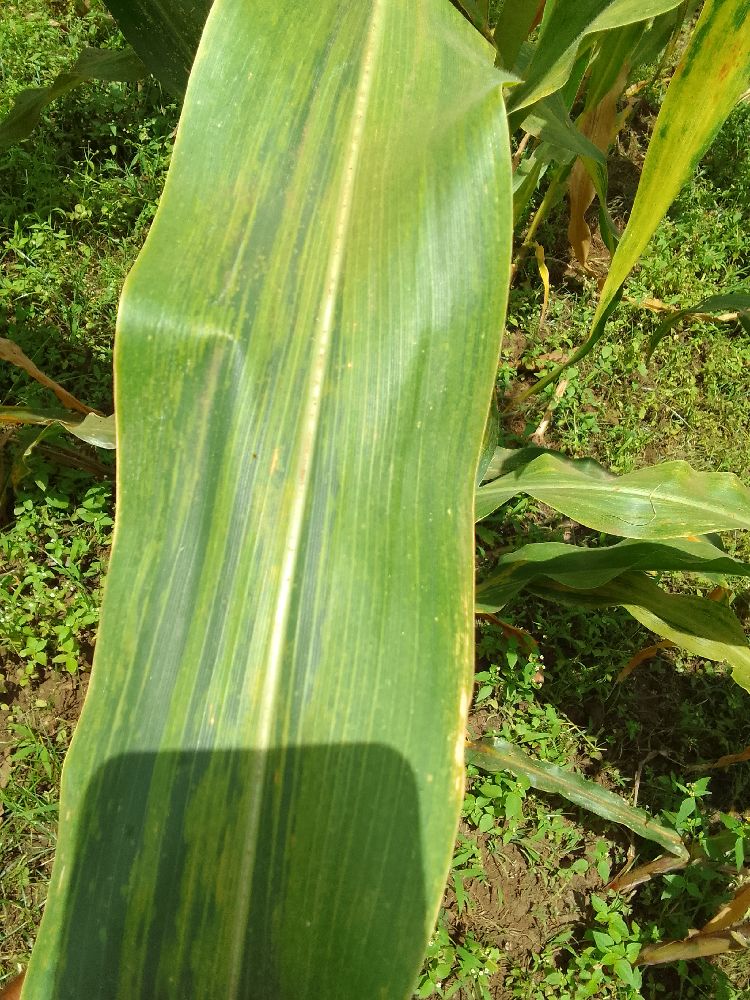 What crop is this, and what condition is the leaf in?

maize, maize lethal necrosis
